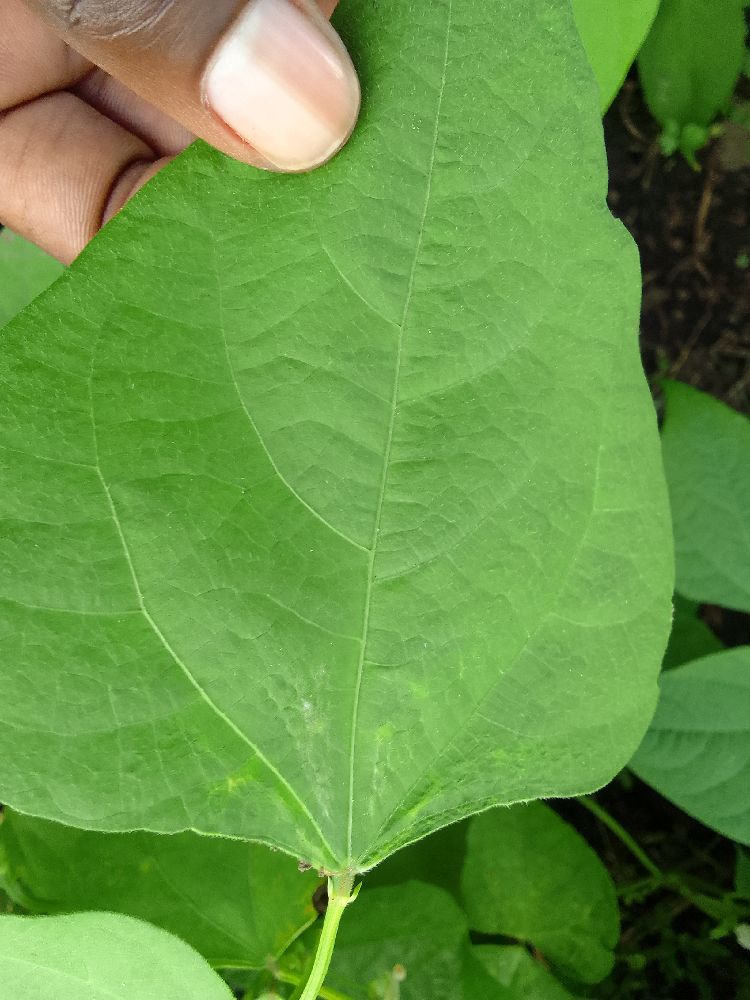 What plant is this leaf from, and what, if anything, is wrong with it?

common bean, healthy
